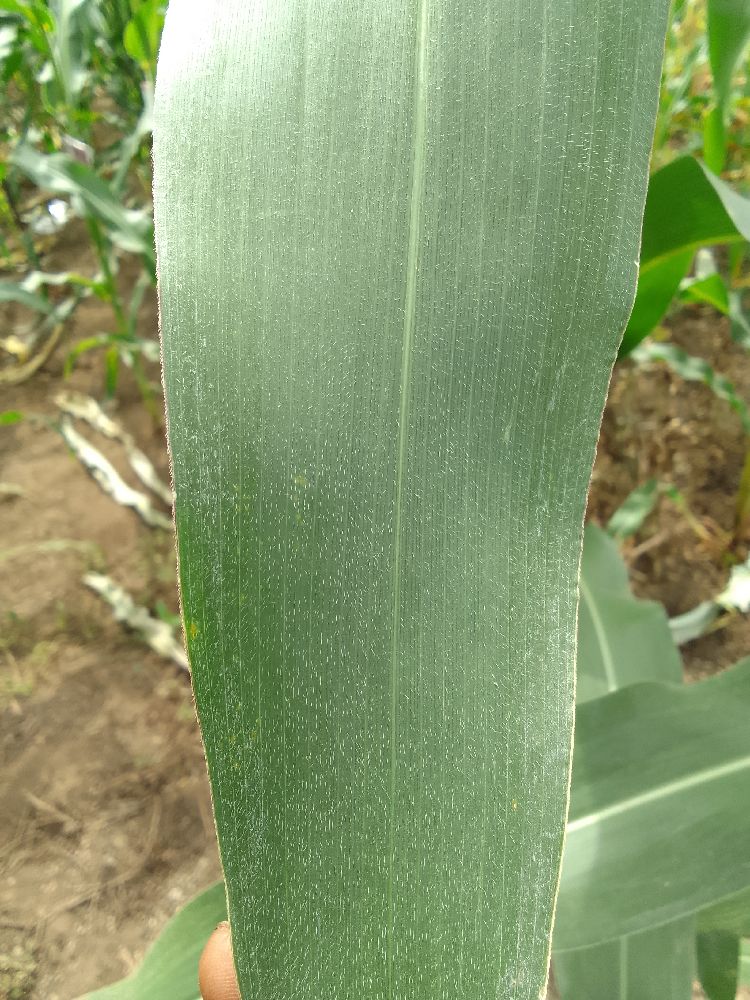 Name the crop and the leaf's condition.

maize, healthy
